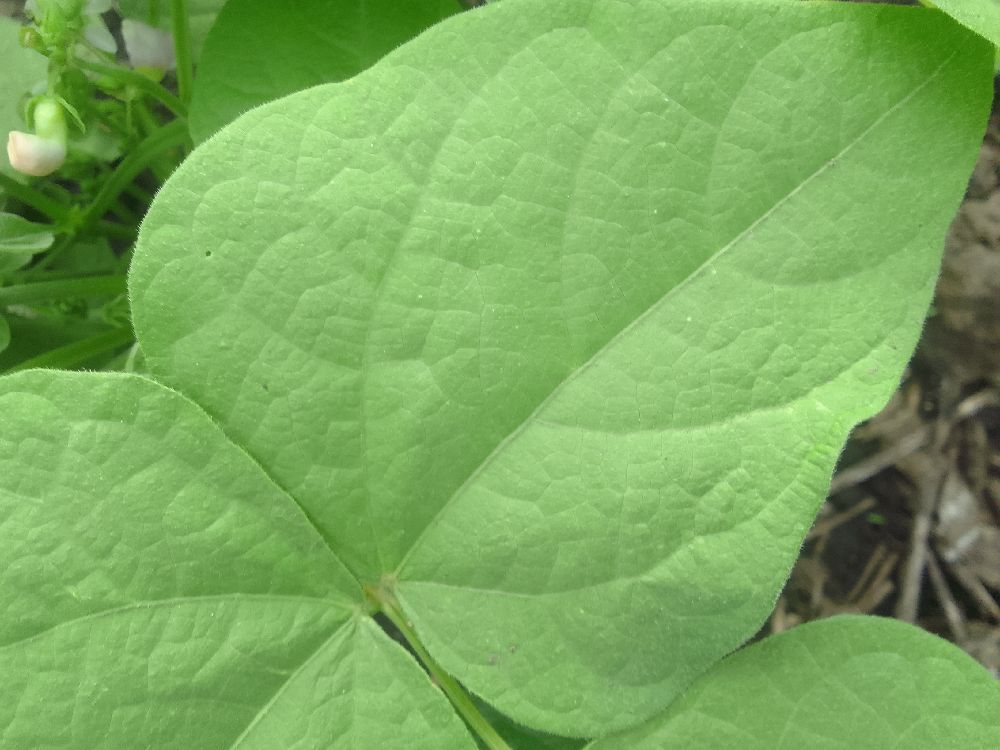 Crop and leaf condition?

common bean, healthy
